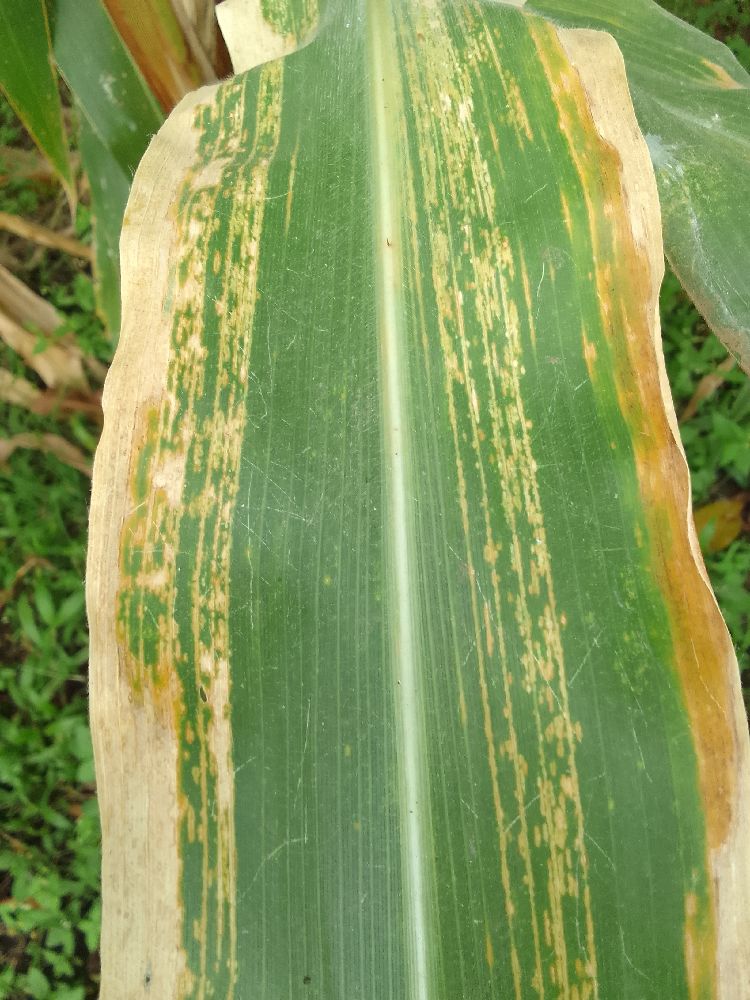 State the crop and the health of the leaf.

maize, maize lethal necrosis
